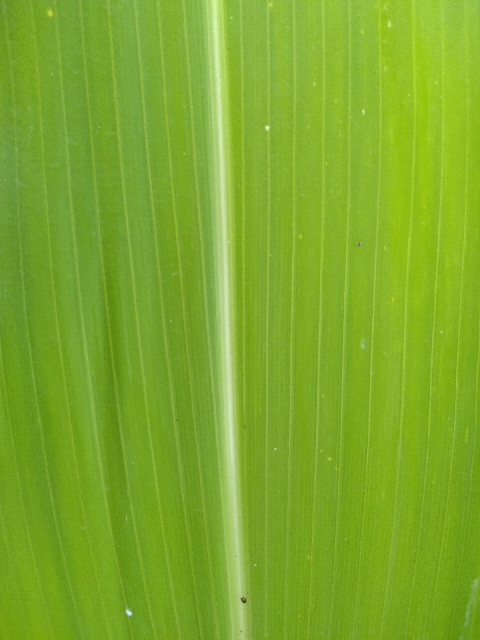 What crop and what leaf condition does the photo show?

maize, healthy
